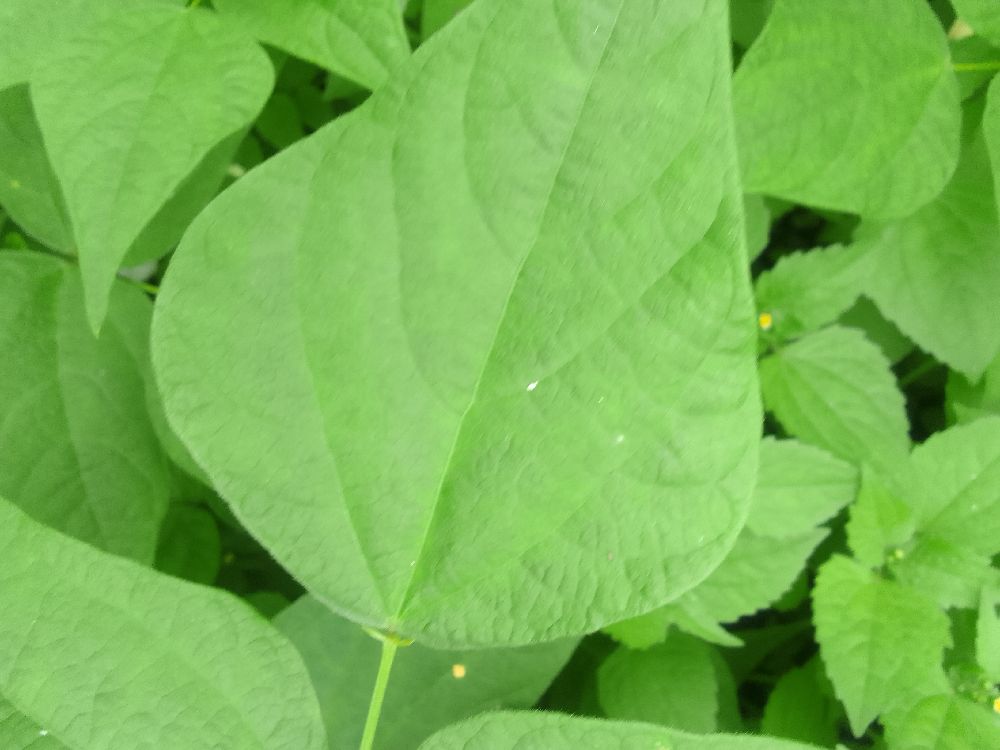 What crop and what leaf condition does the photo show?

common bean, healthy
